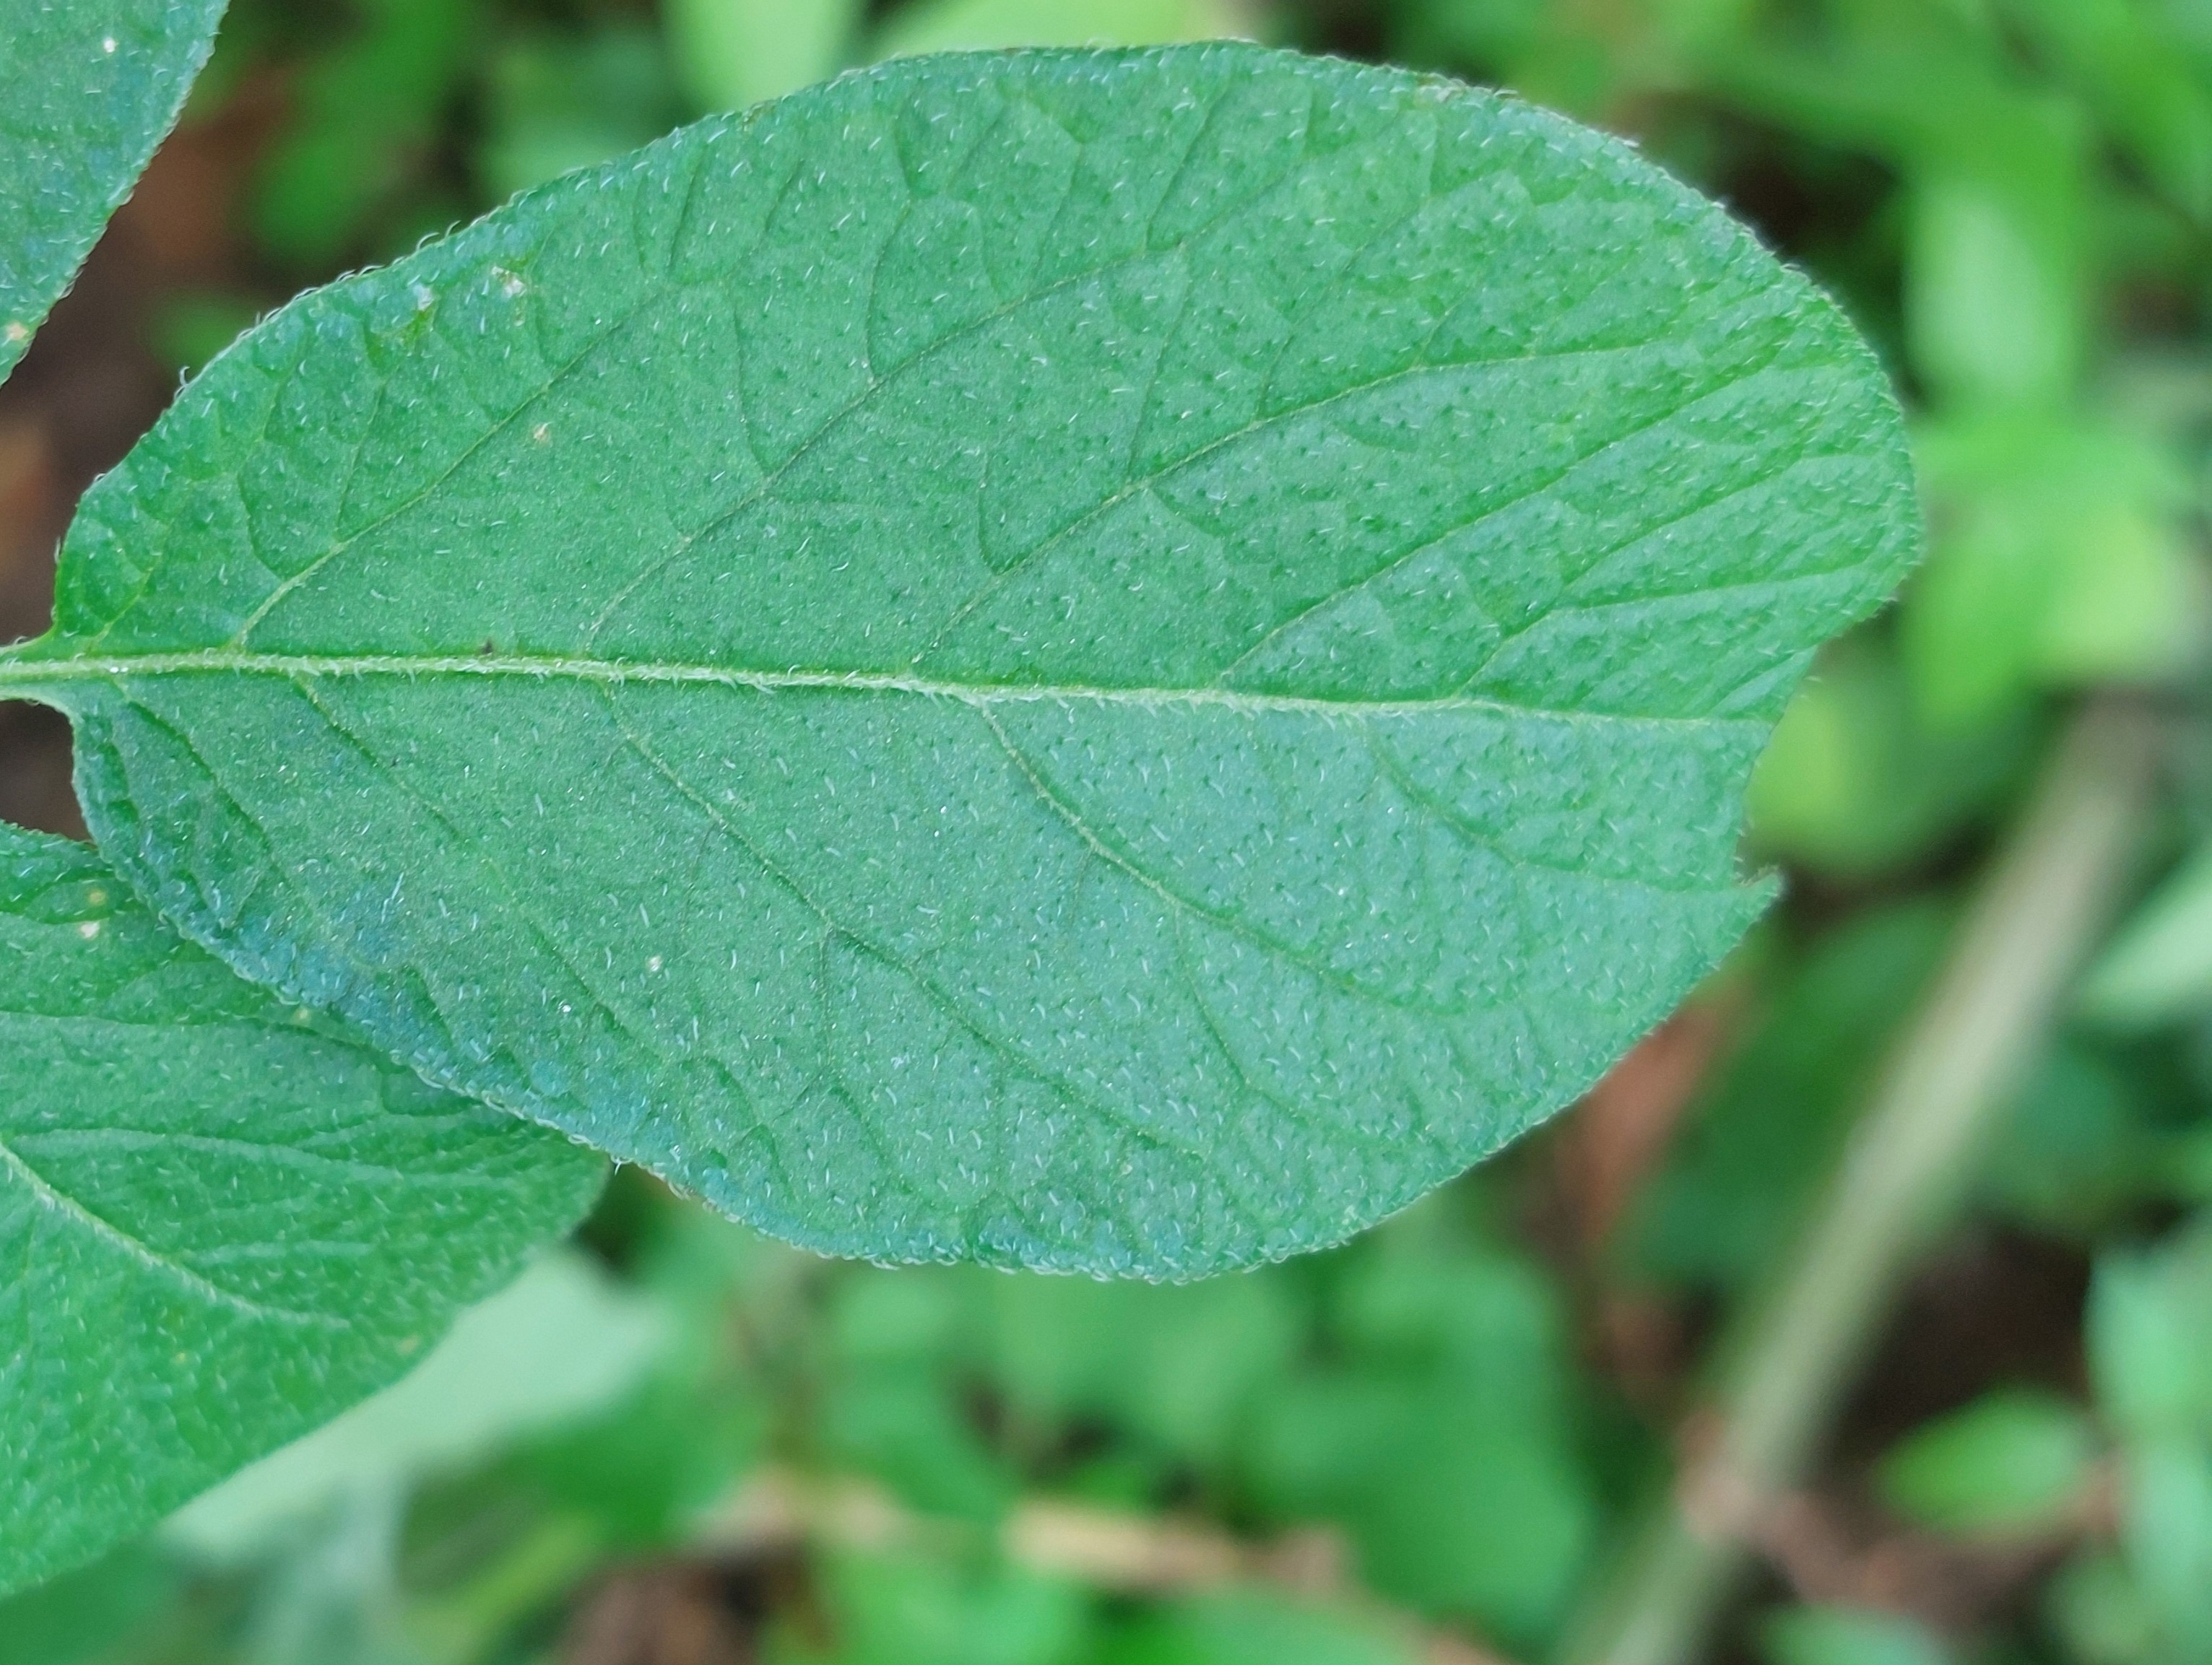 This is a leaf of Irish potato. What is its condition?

healthy
